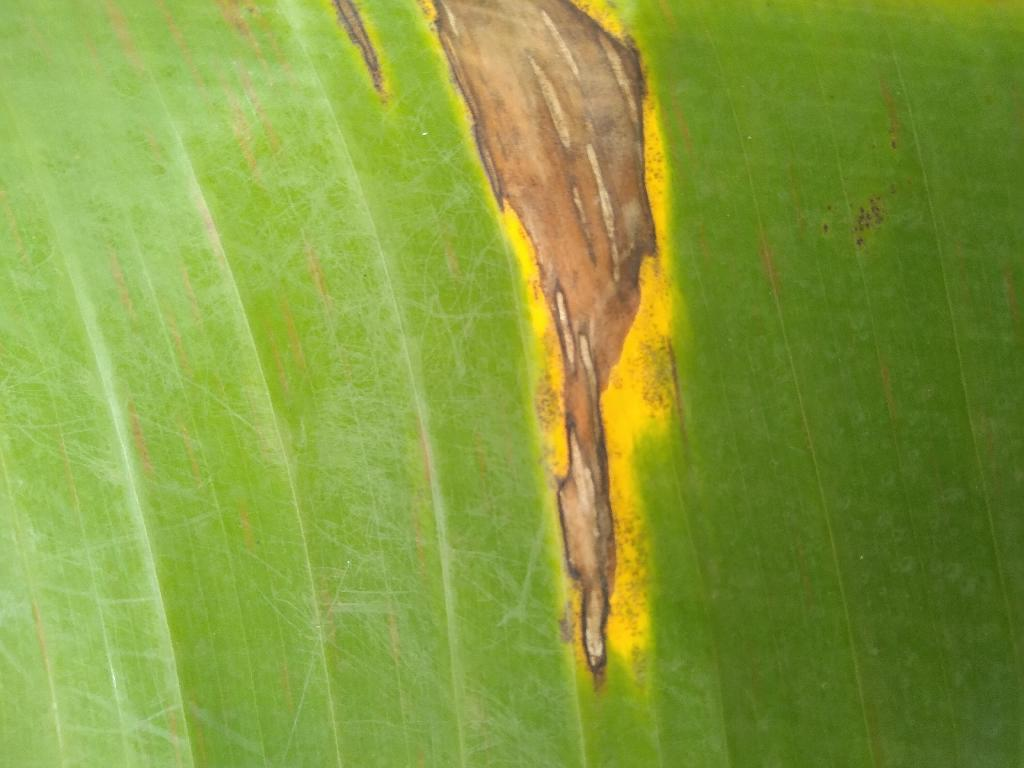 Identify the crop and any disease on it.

banana, black sigatoka
